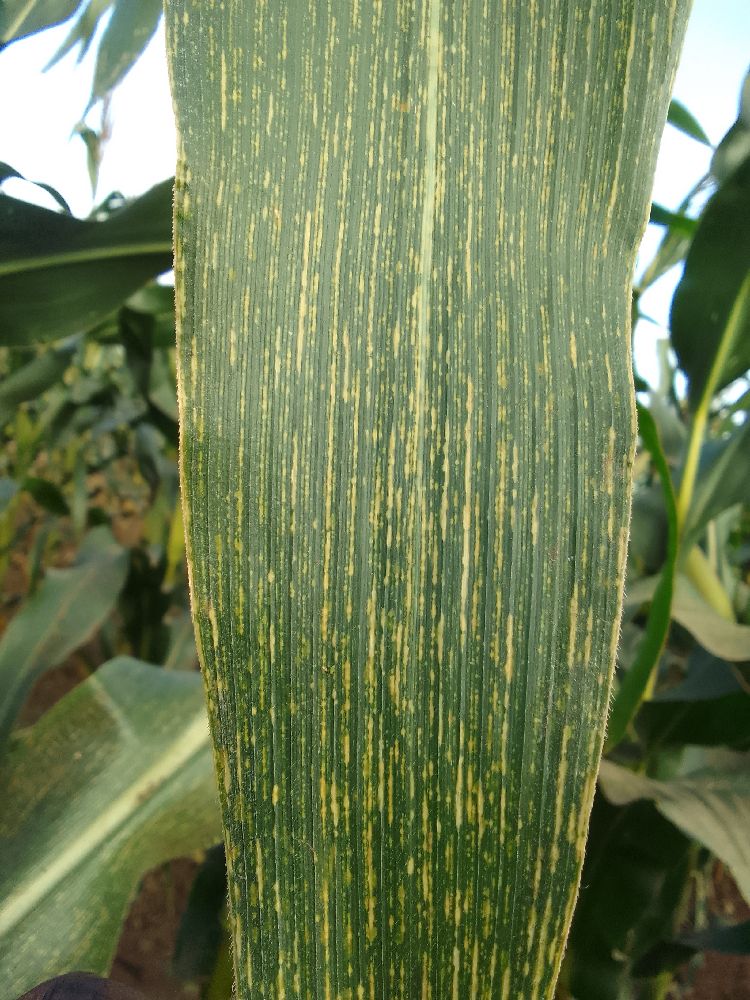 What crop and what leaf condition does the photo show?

maize, maize streak virus
